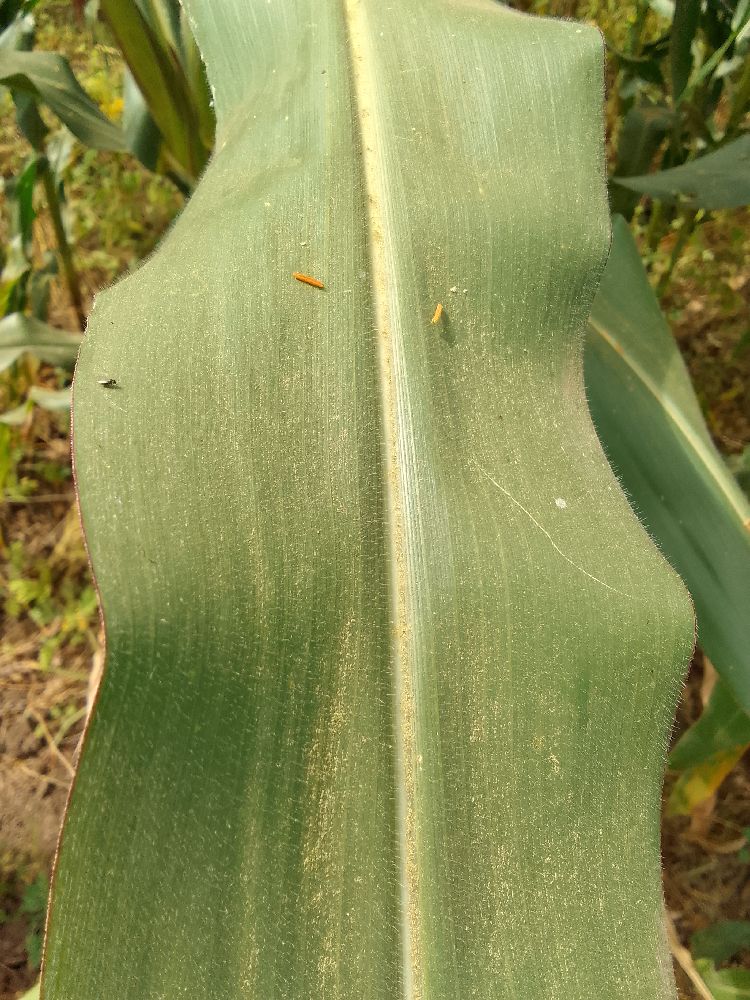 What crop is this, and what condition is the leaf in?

maize, healthy
